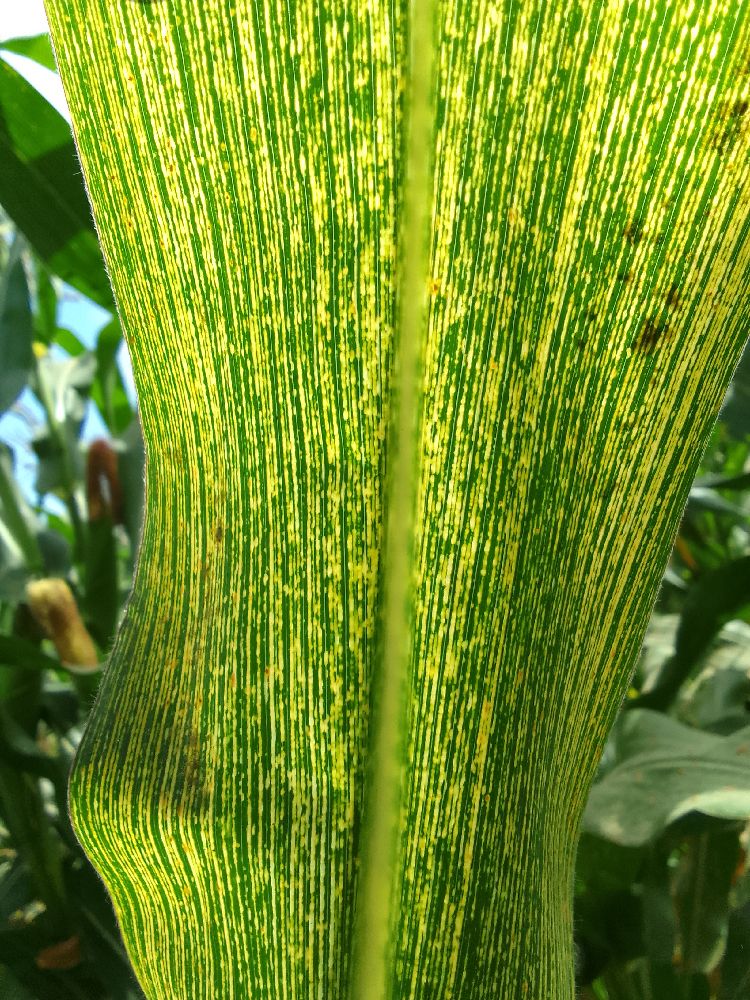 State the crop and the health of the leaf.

maize, maize streak virus
